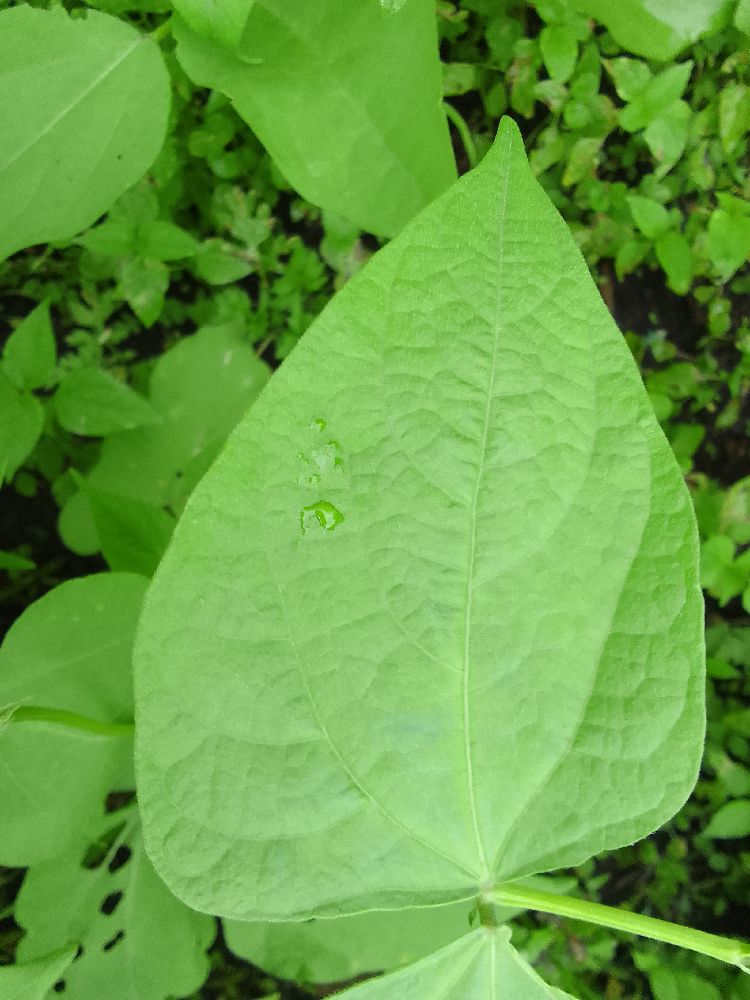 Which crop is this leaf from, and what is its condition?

common bean, healthy
